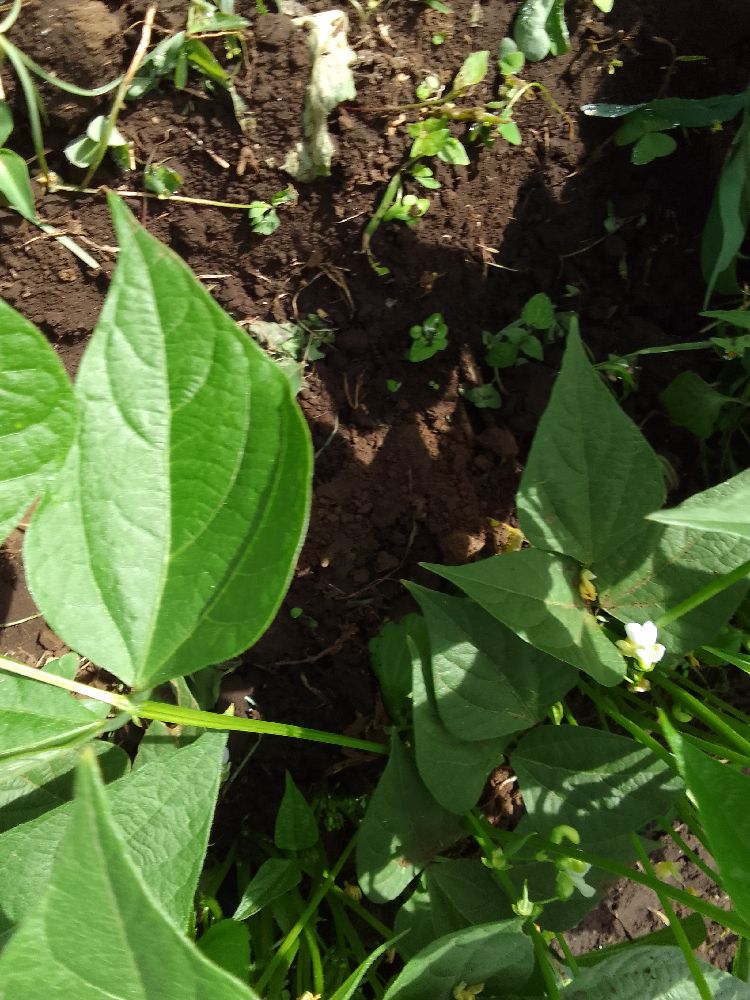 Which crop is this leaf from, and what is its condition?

common bean, healthy
